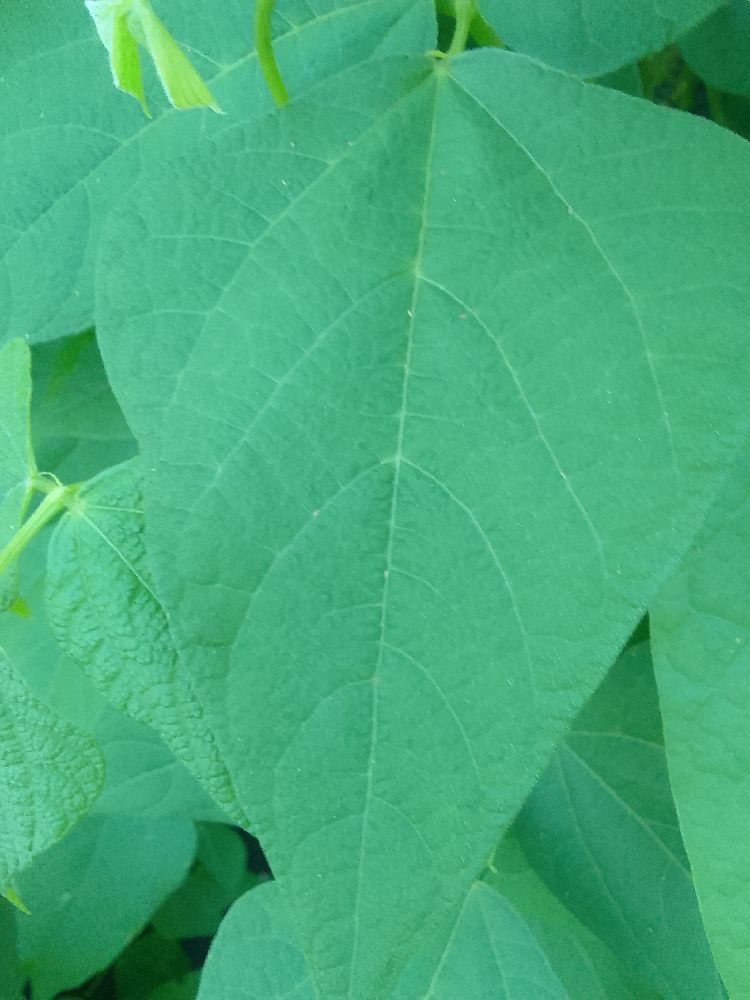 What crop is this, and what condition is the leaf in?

common bean, healthy
